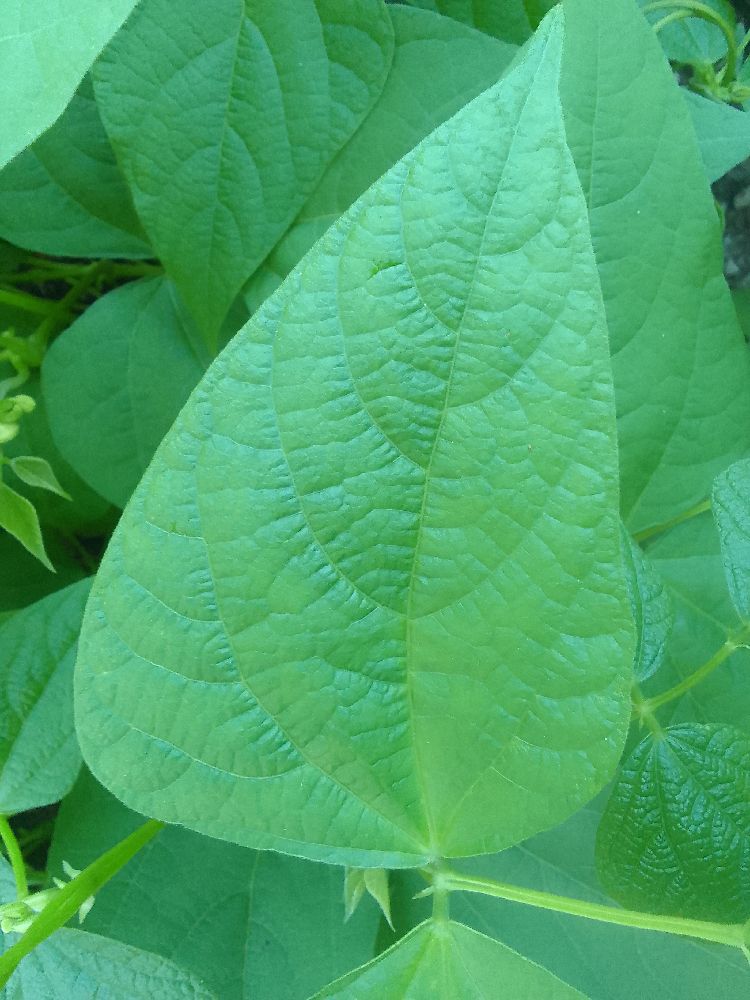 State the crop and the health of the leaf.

common bean, healthy
